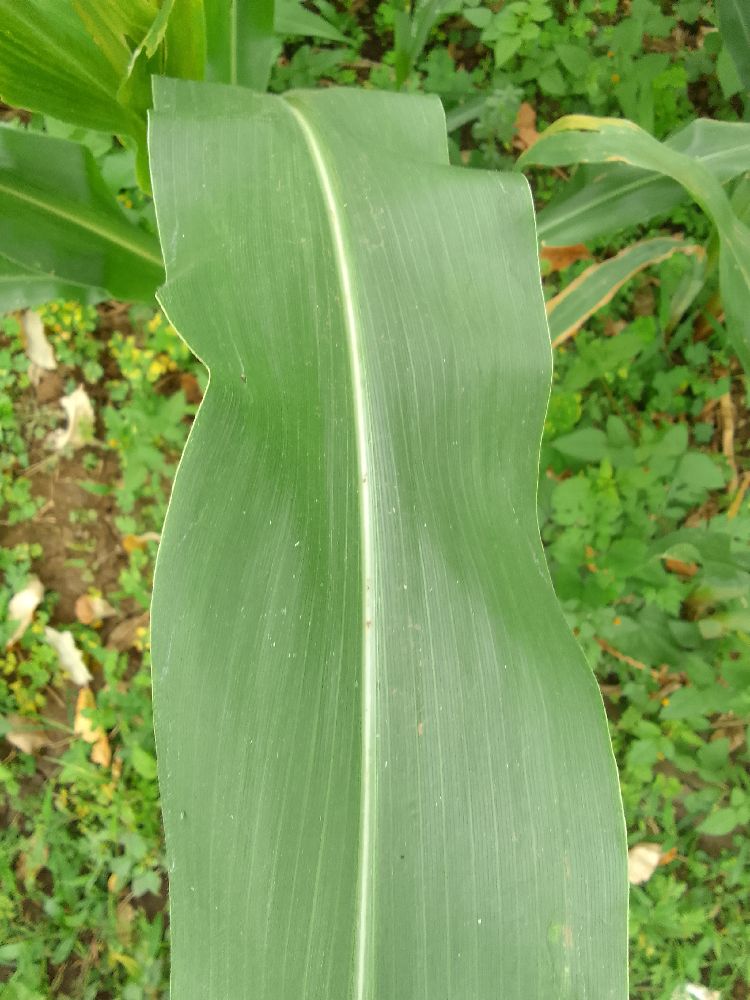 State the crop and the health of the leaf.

maize, healthy
